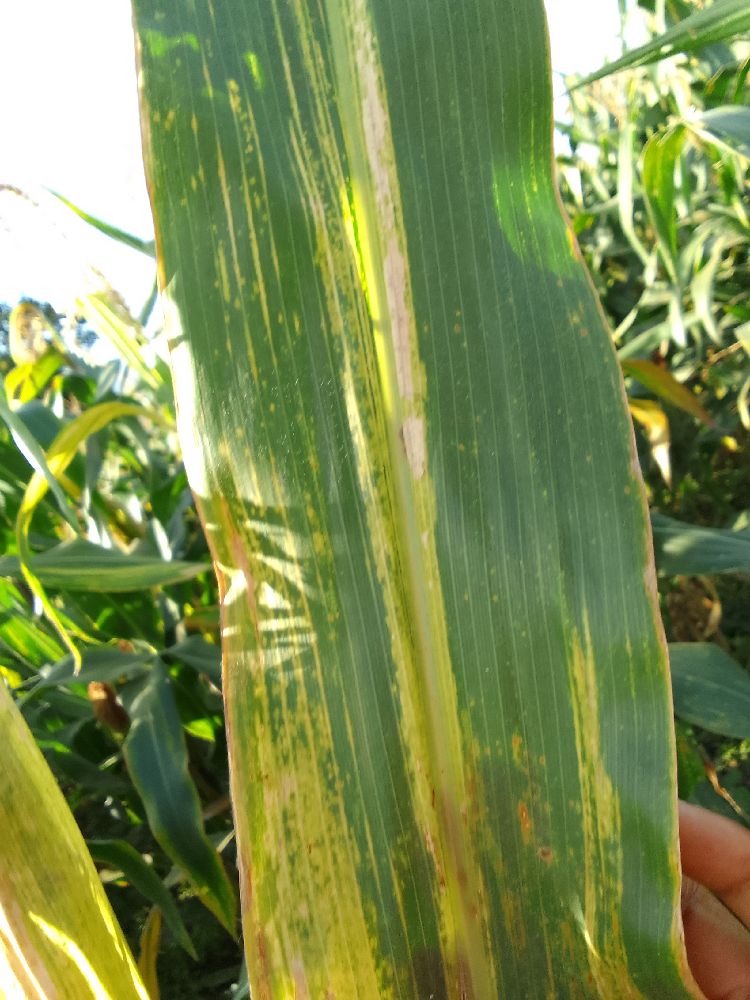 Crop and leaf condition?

maize, maize lethal necrosis
